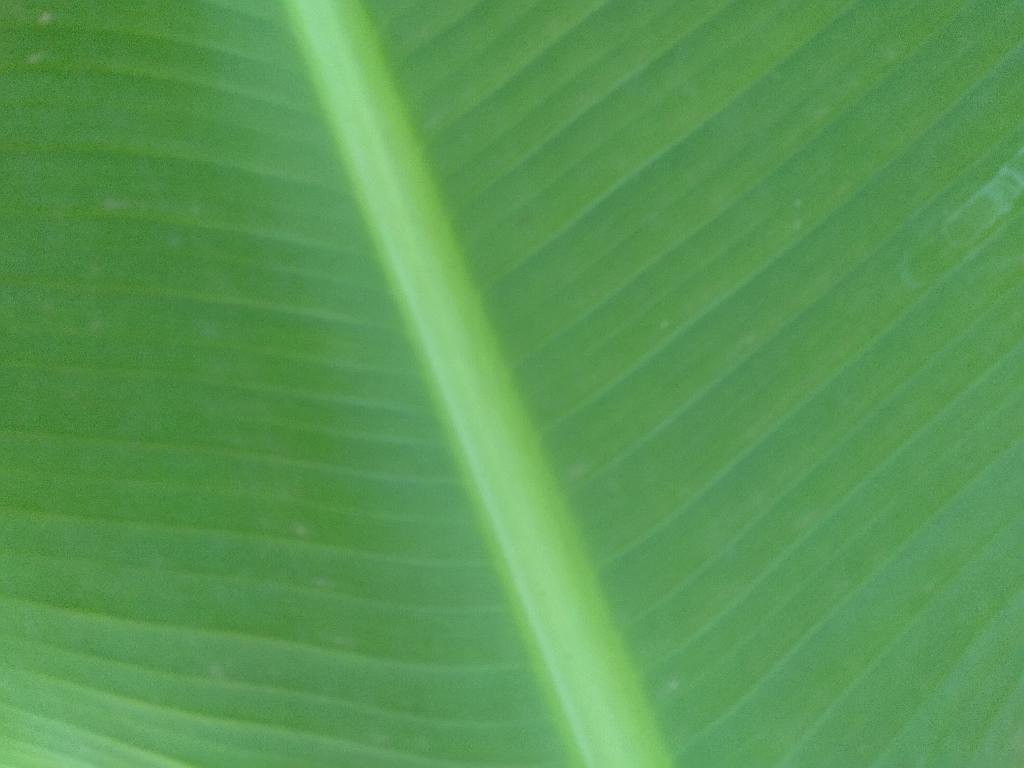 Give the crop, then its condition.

banana, healthy
